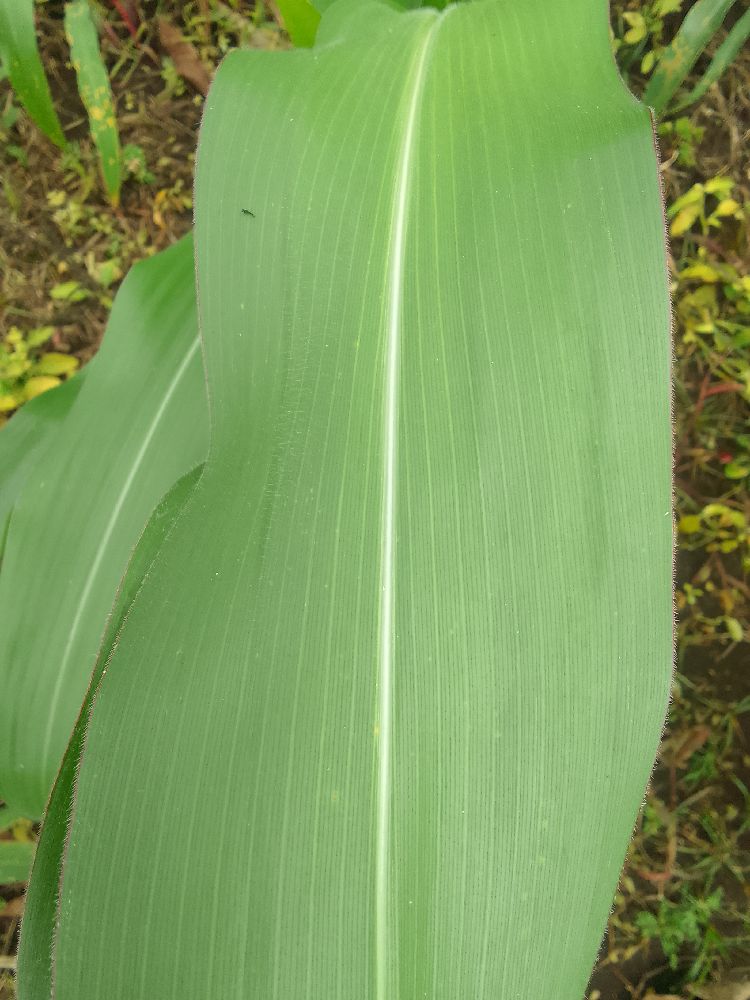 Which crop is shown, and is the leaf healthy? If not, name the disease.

maize, healthy
